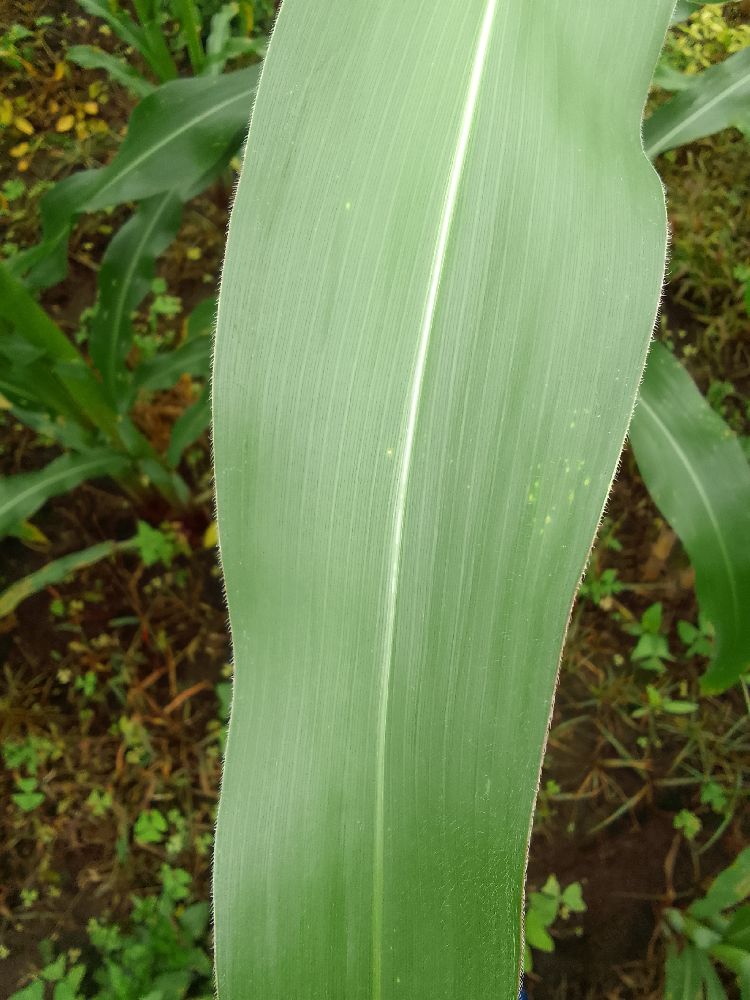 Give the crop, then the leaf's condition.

maize, healthy
